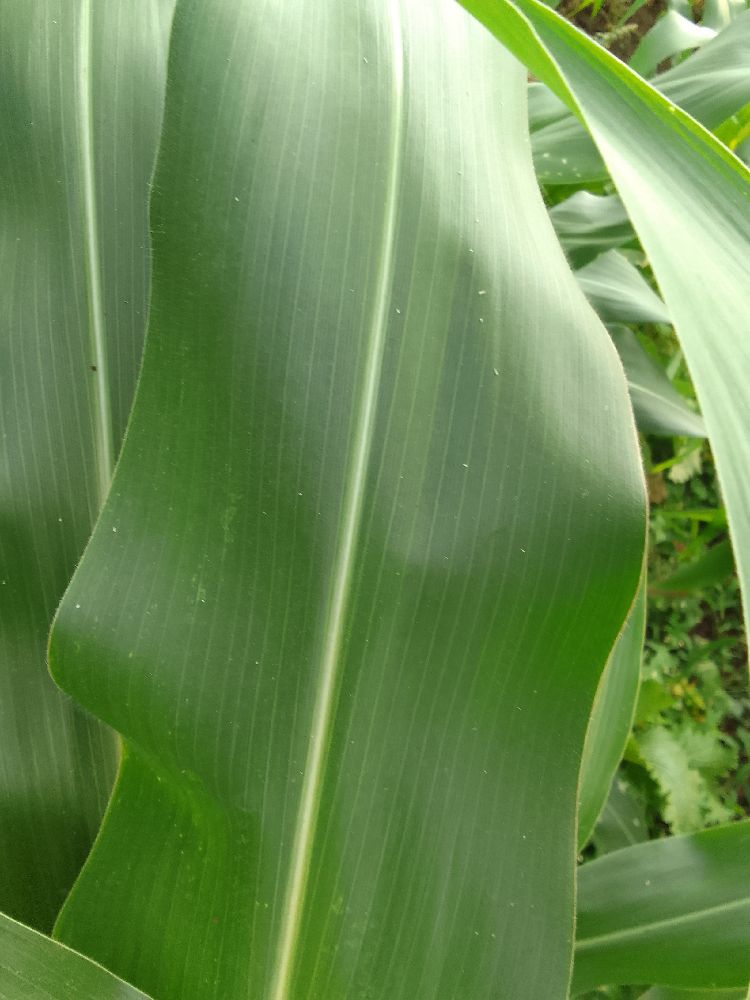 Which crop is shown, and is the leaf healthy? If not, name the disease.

maize, healthy
